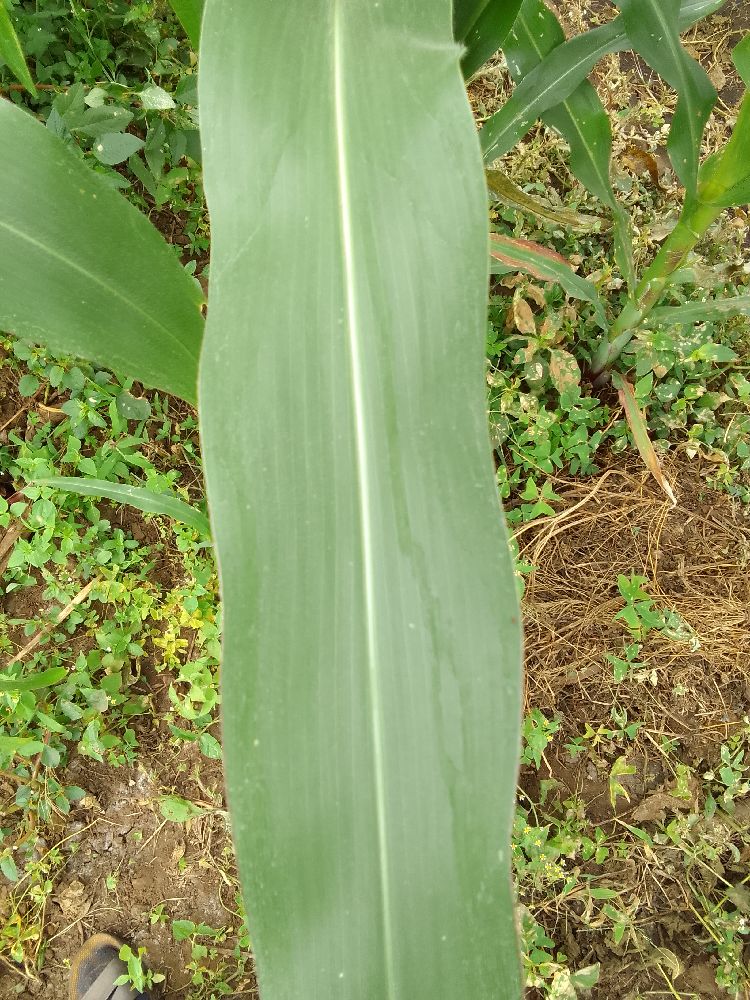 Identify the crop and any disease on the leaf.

maize, healthy
